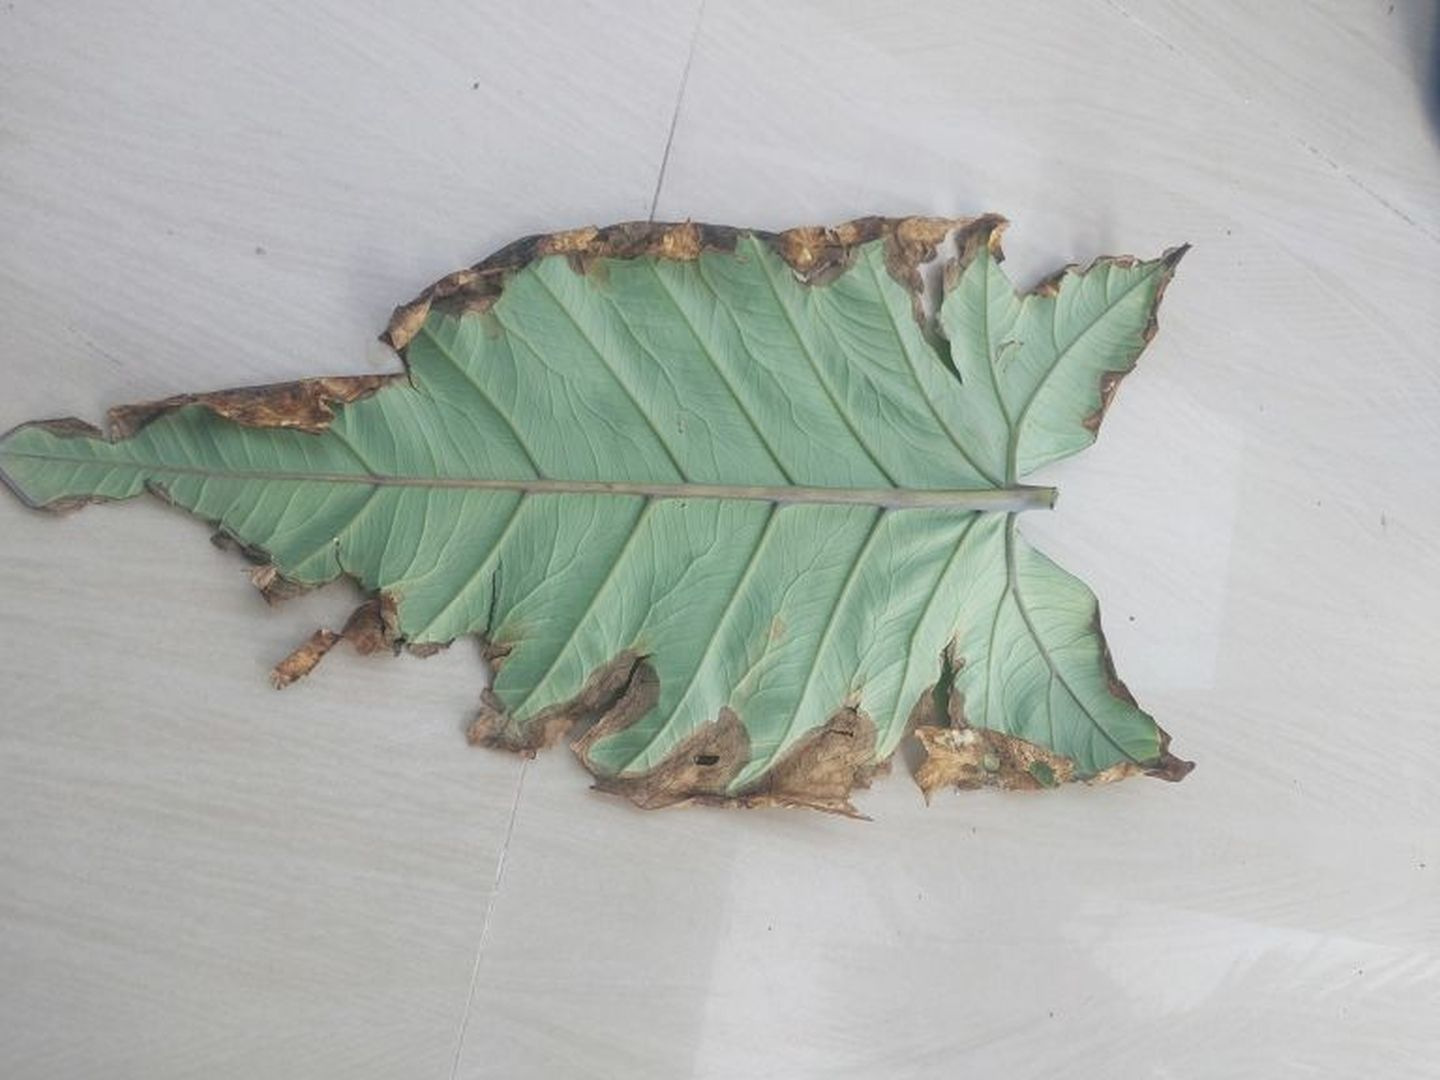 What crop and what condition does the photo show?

taro, leaf blight
